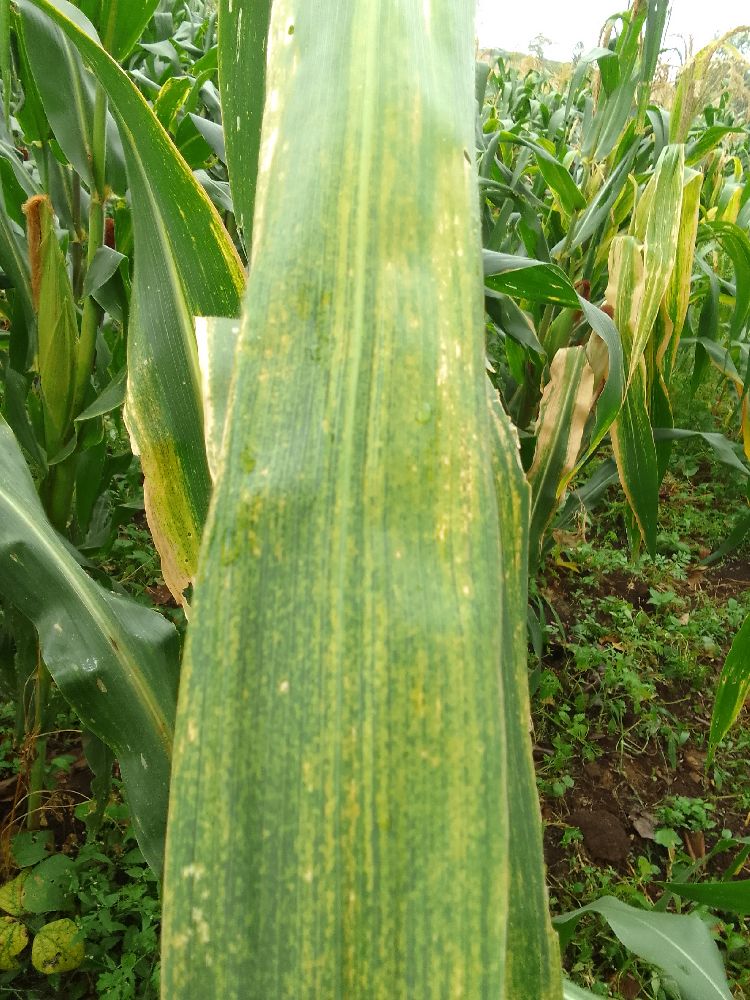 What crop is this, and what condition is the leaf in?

maize, maize lethal necrosis
